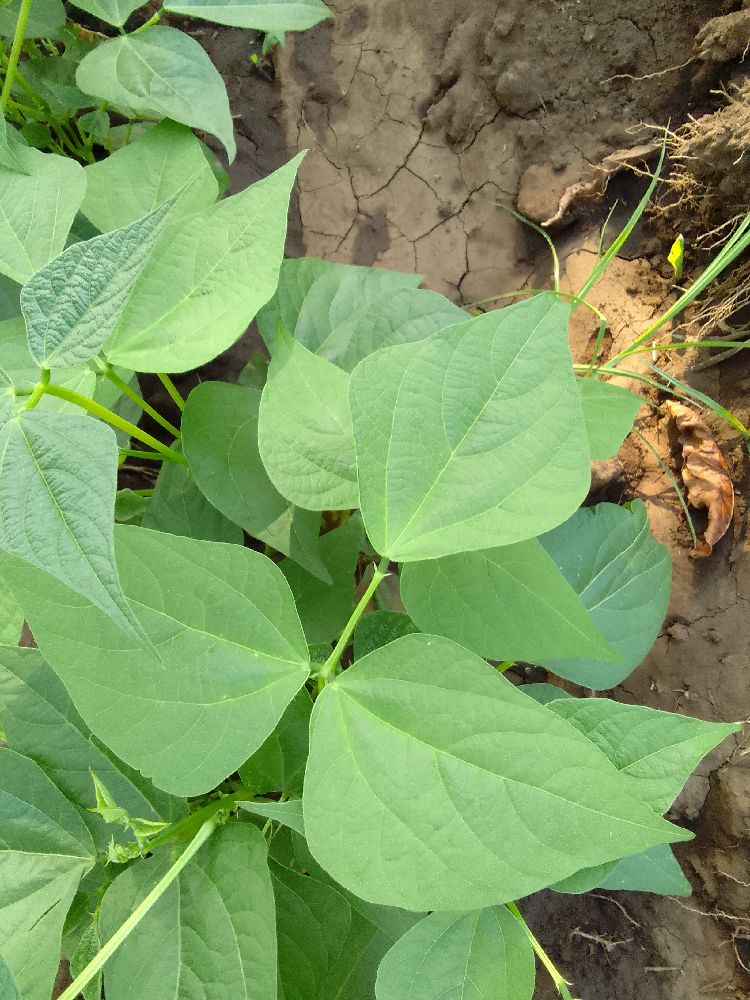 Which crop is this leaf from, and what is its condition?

common bean, healthy
